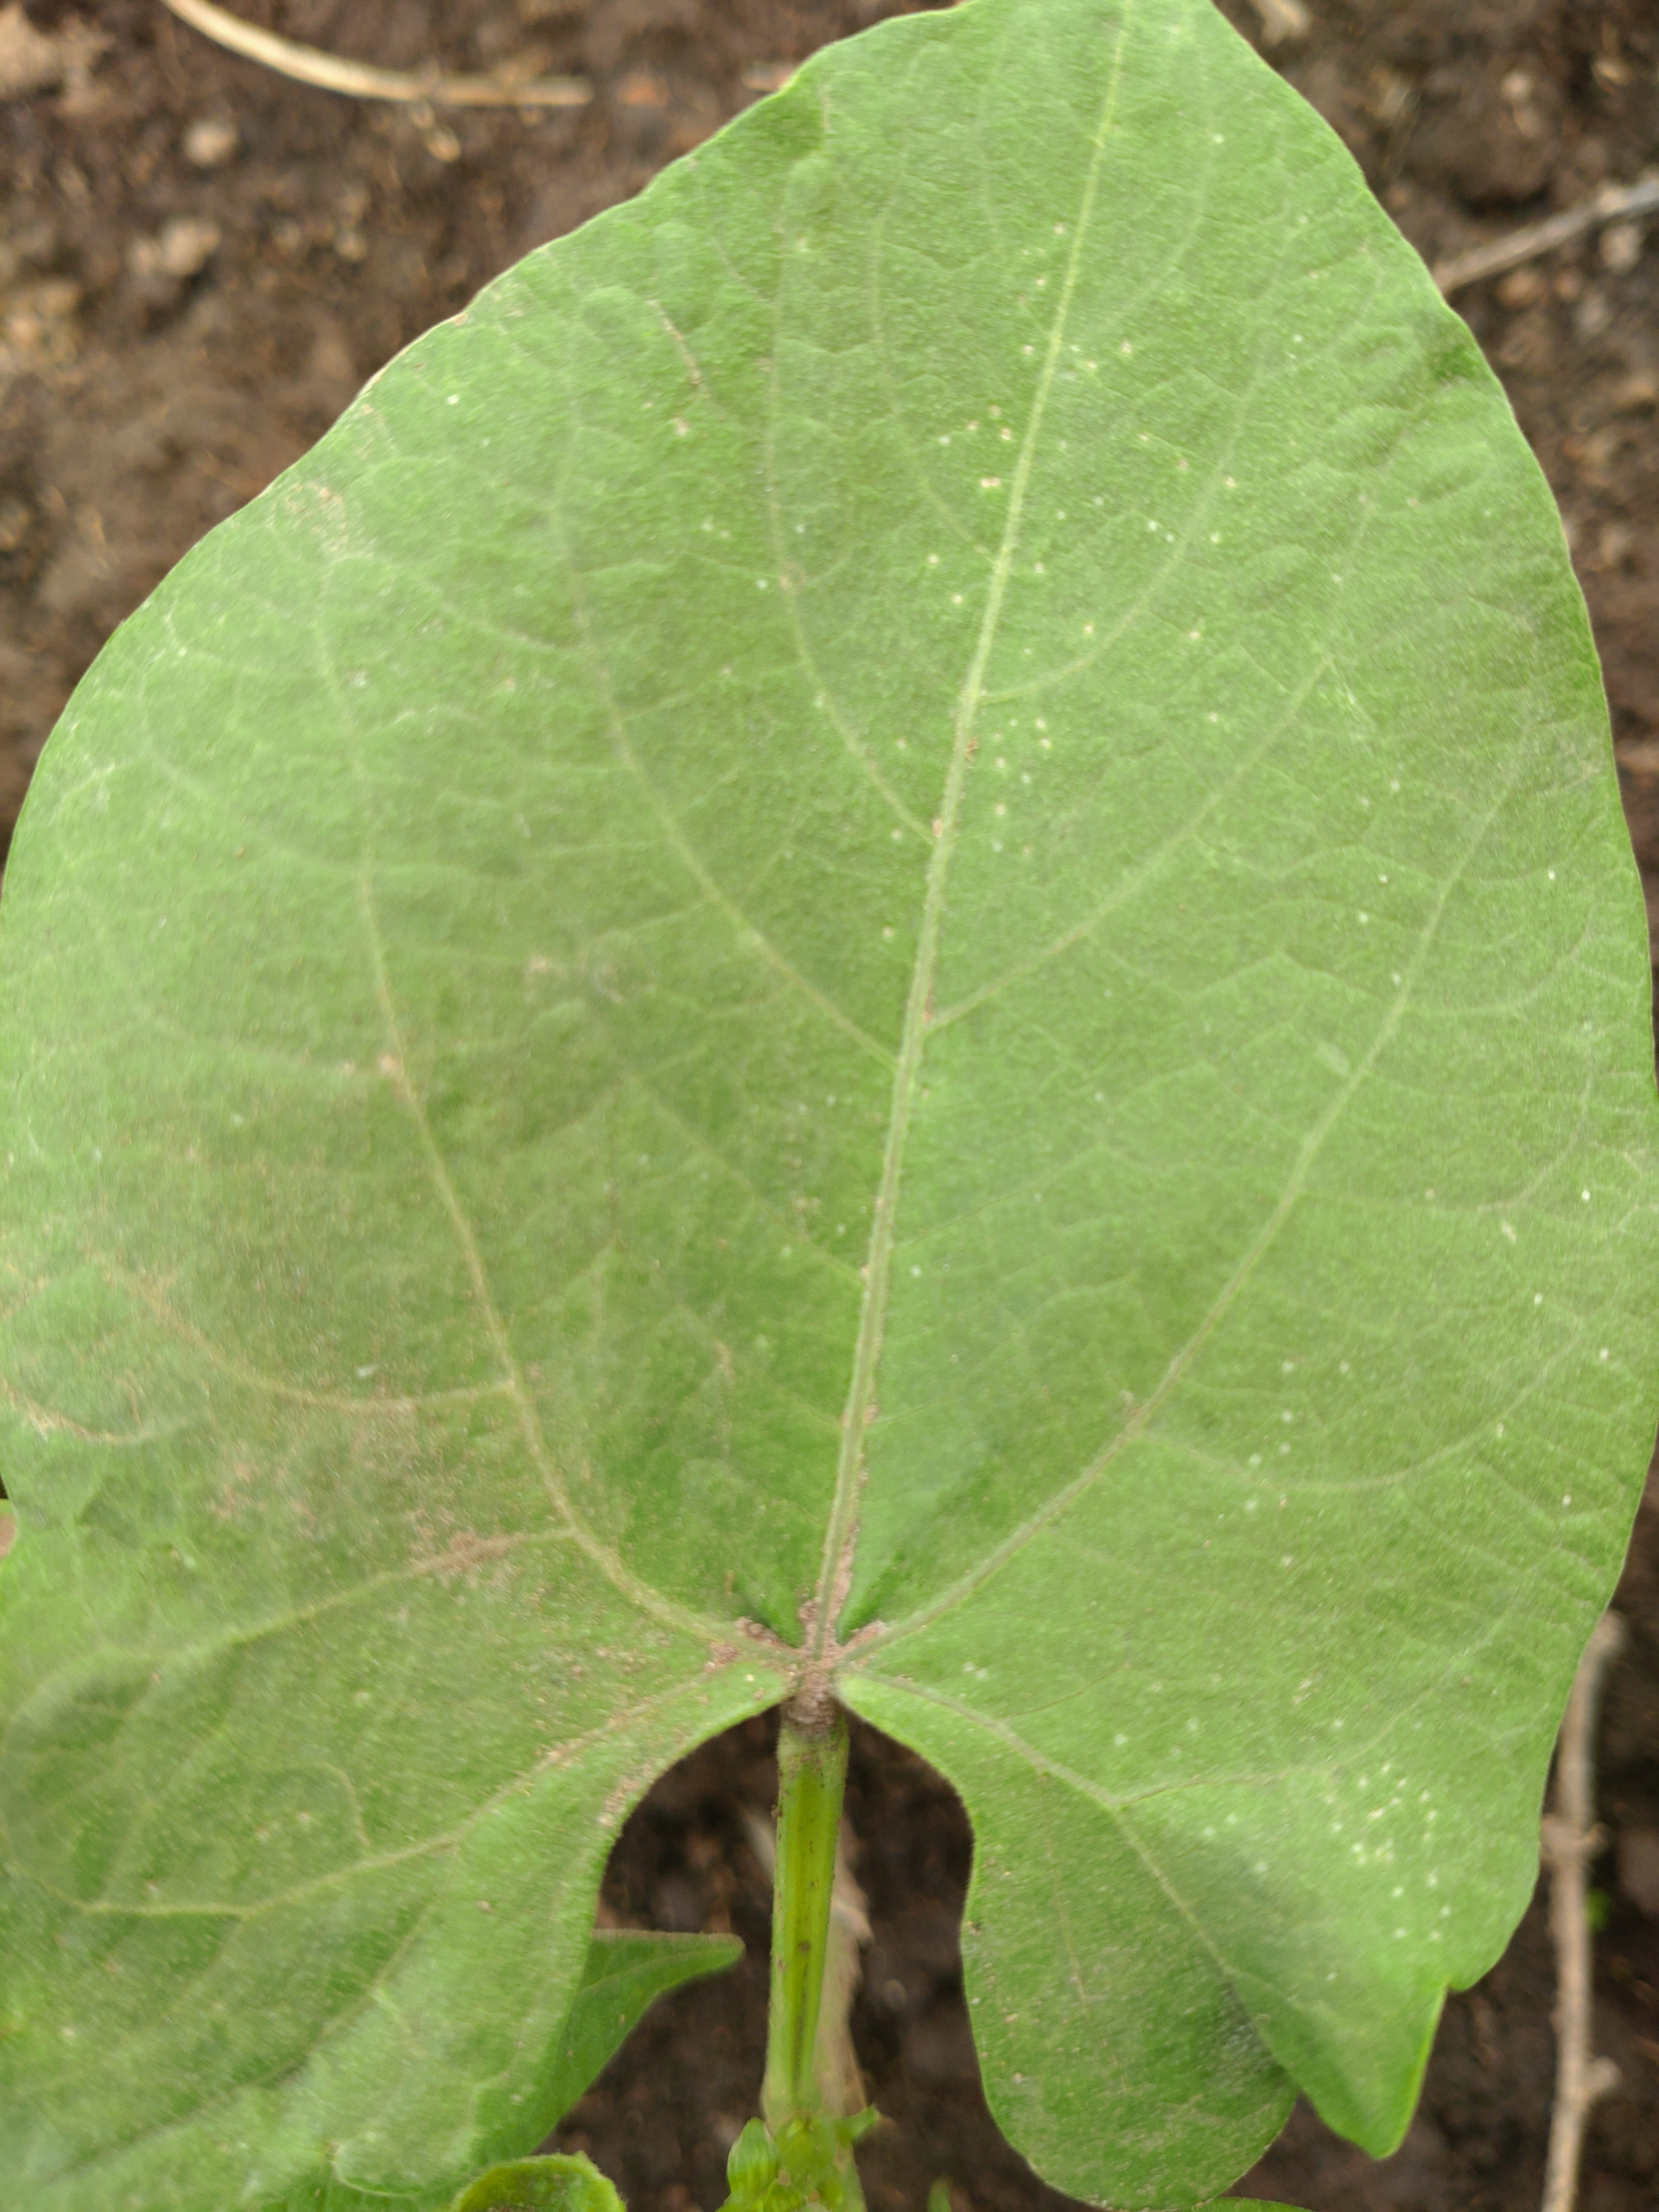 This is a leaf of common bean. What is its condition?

healthy
